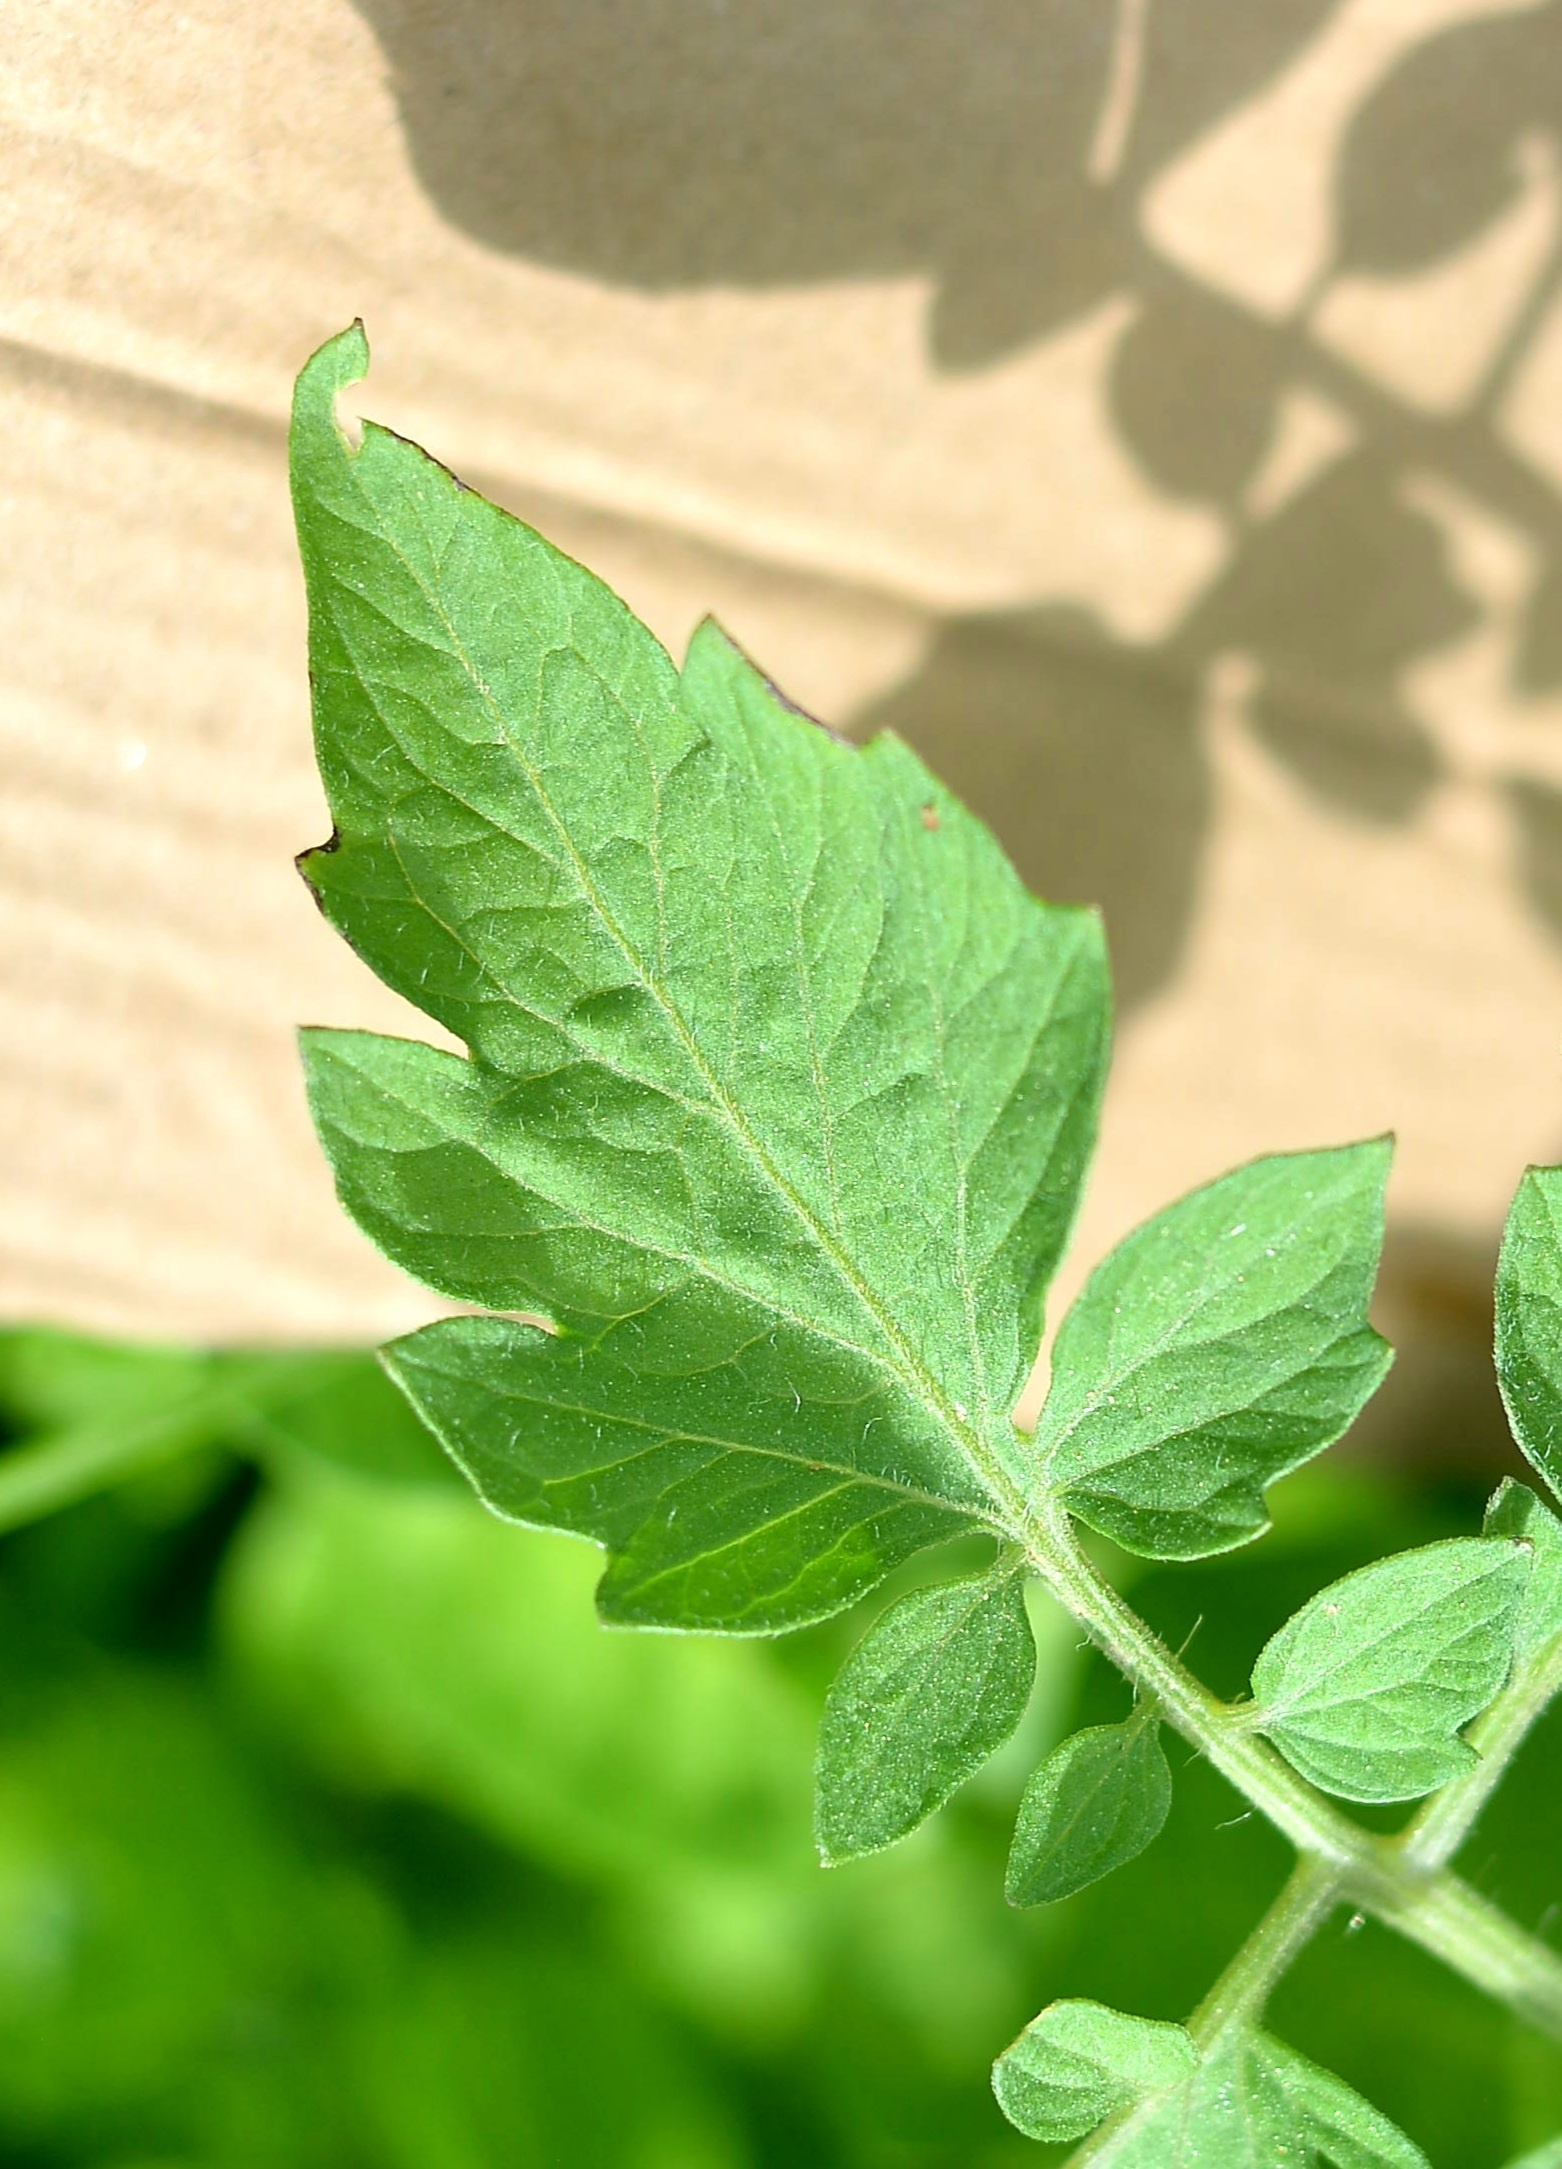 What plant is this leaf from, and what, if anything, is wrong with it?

tomato, healthy
